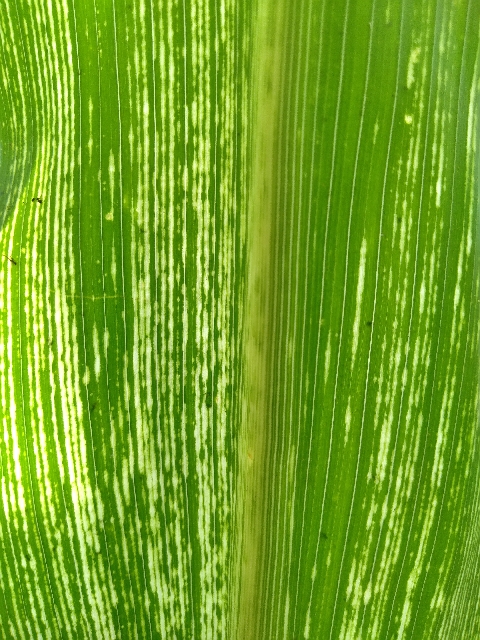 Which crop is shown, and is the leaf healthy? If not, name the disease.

maize, maize streak virus
